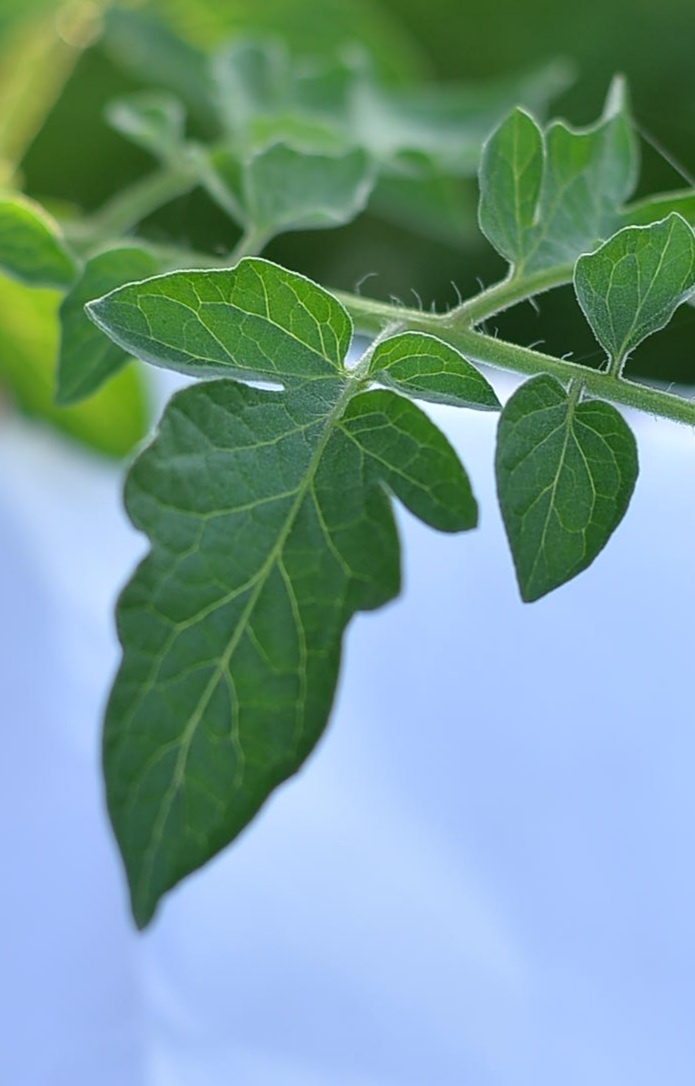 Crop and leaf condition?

tomato, healthy
